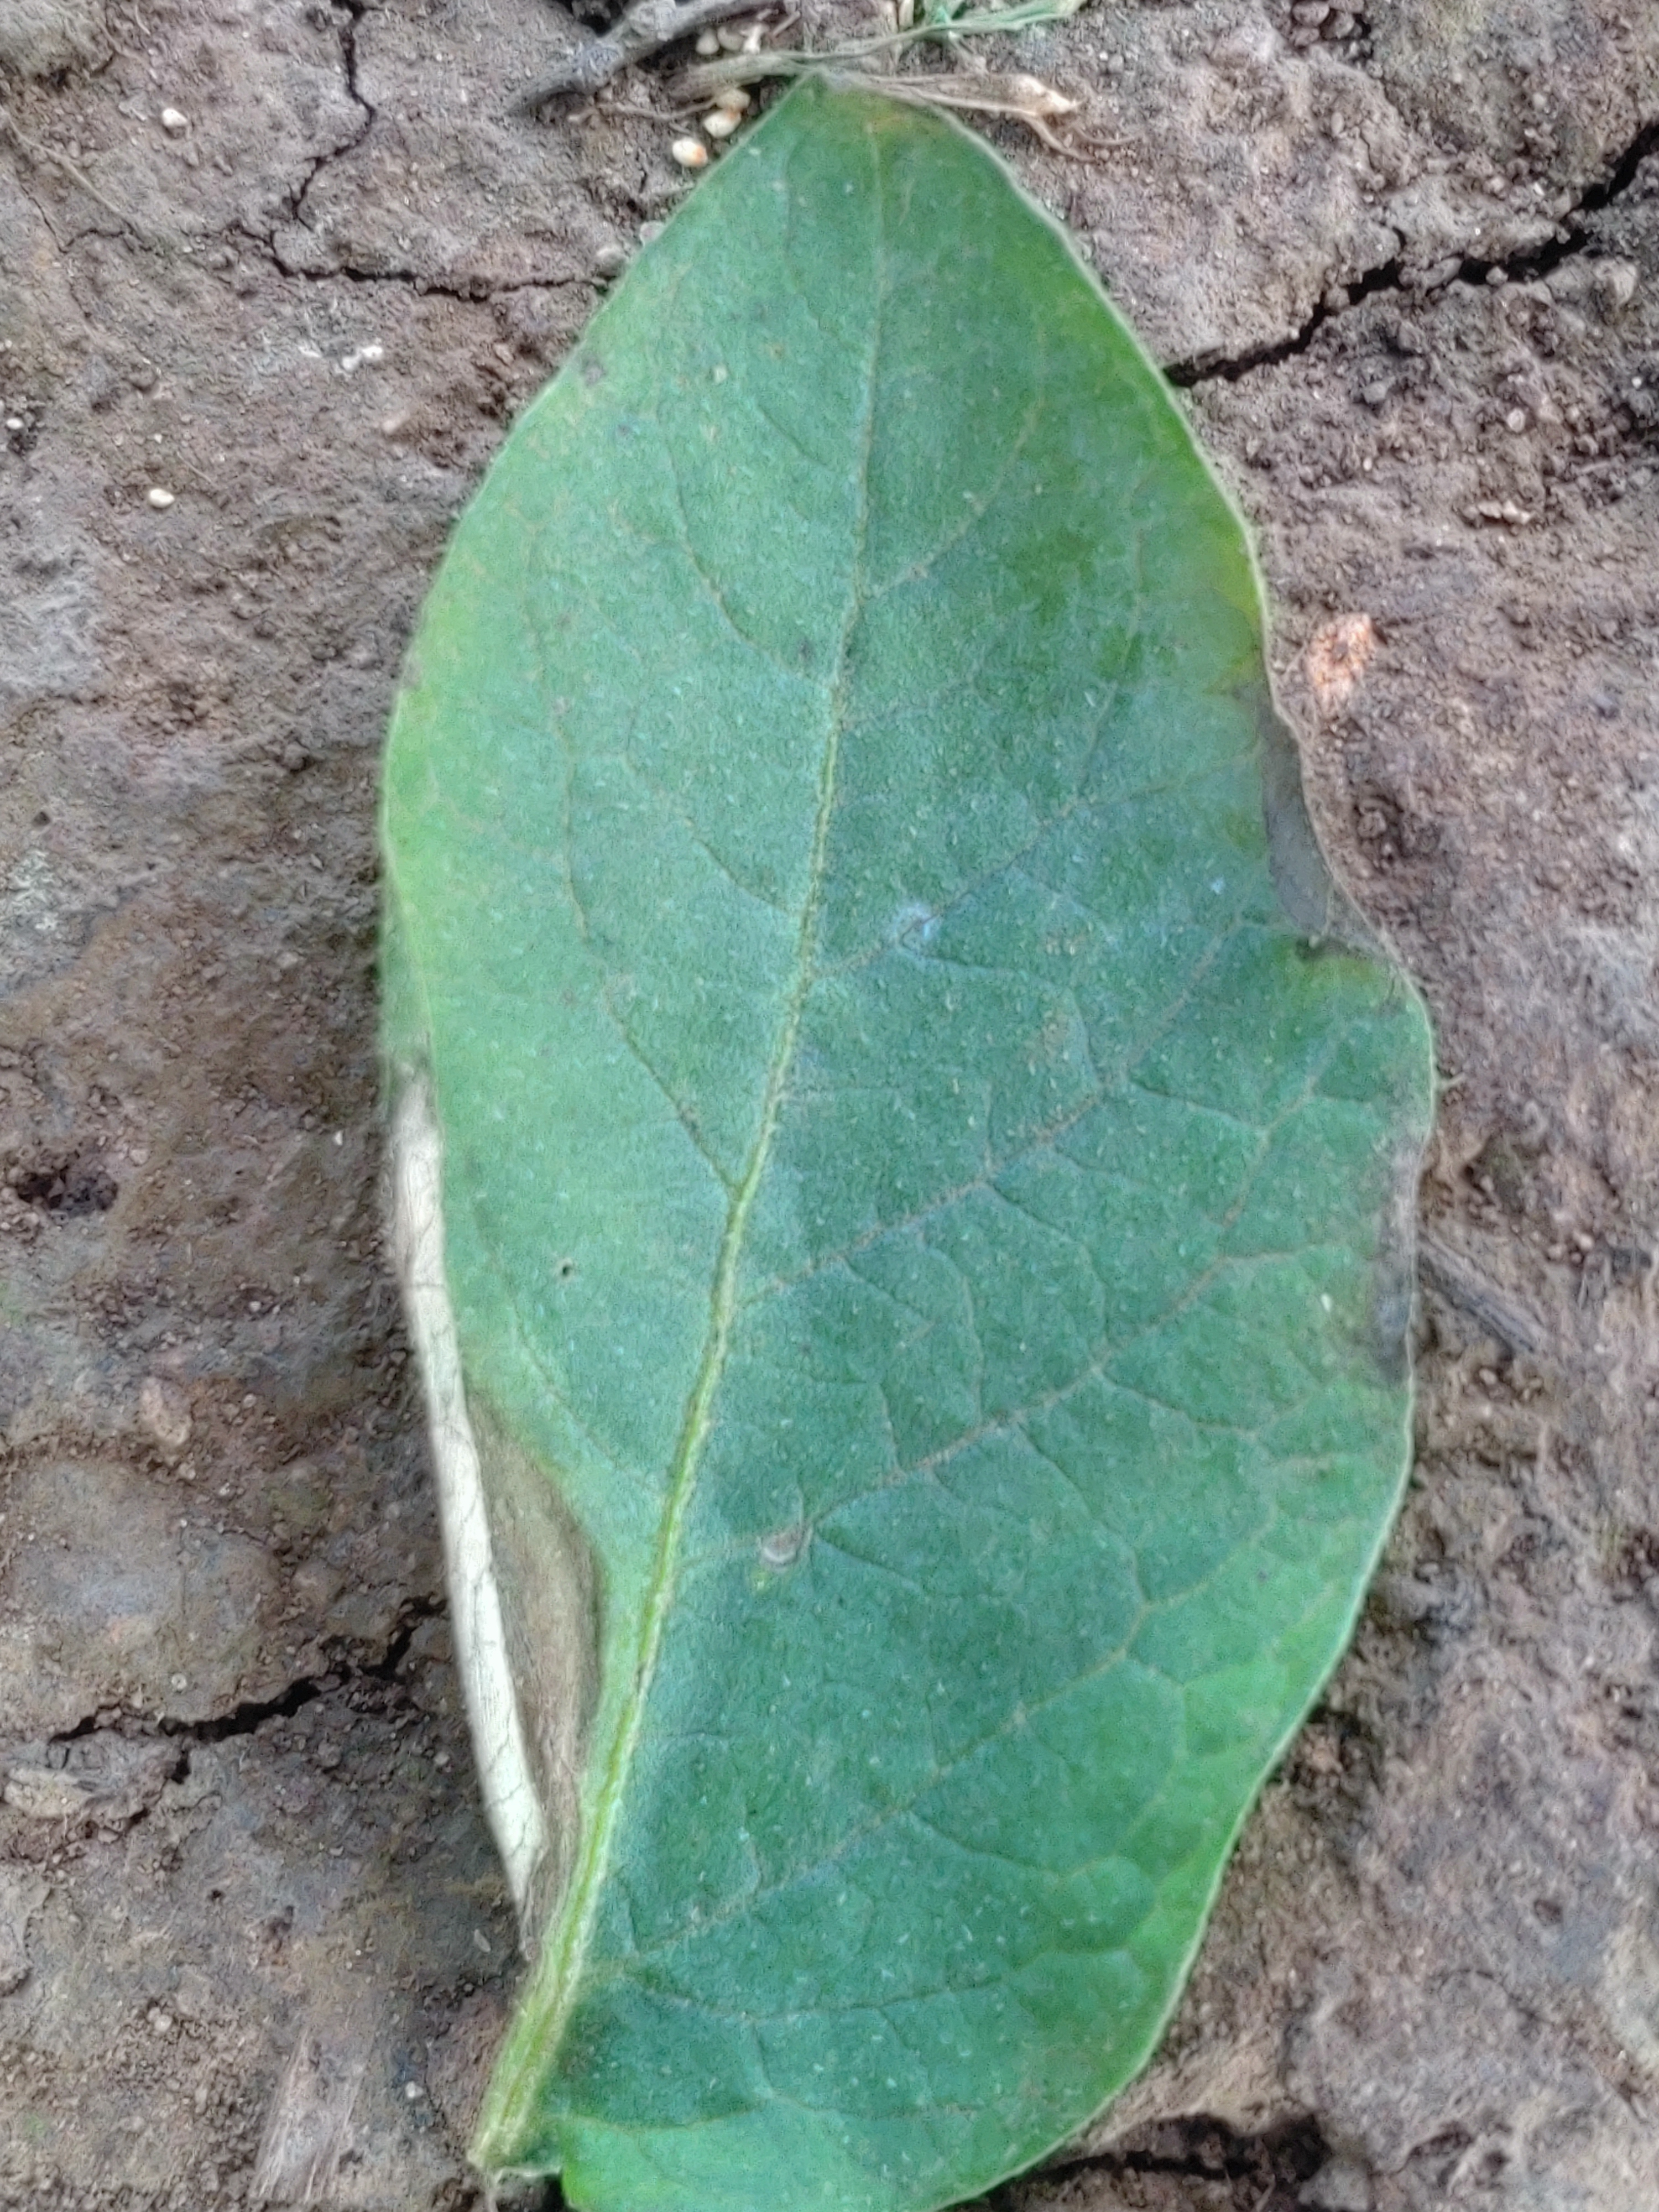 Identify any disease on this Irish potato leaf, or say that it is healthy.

early blight
